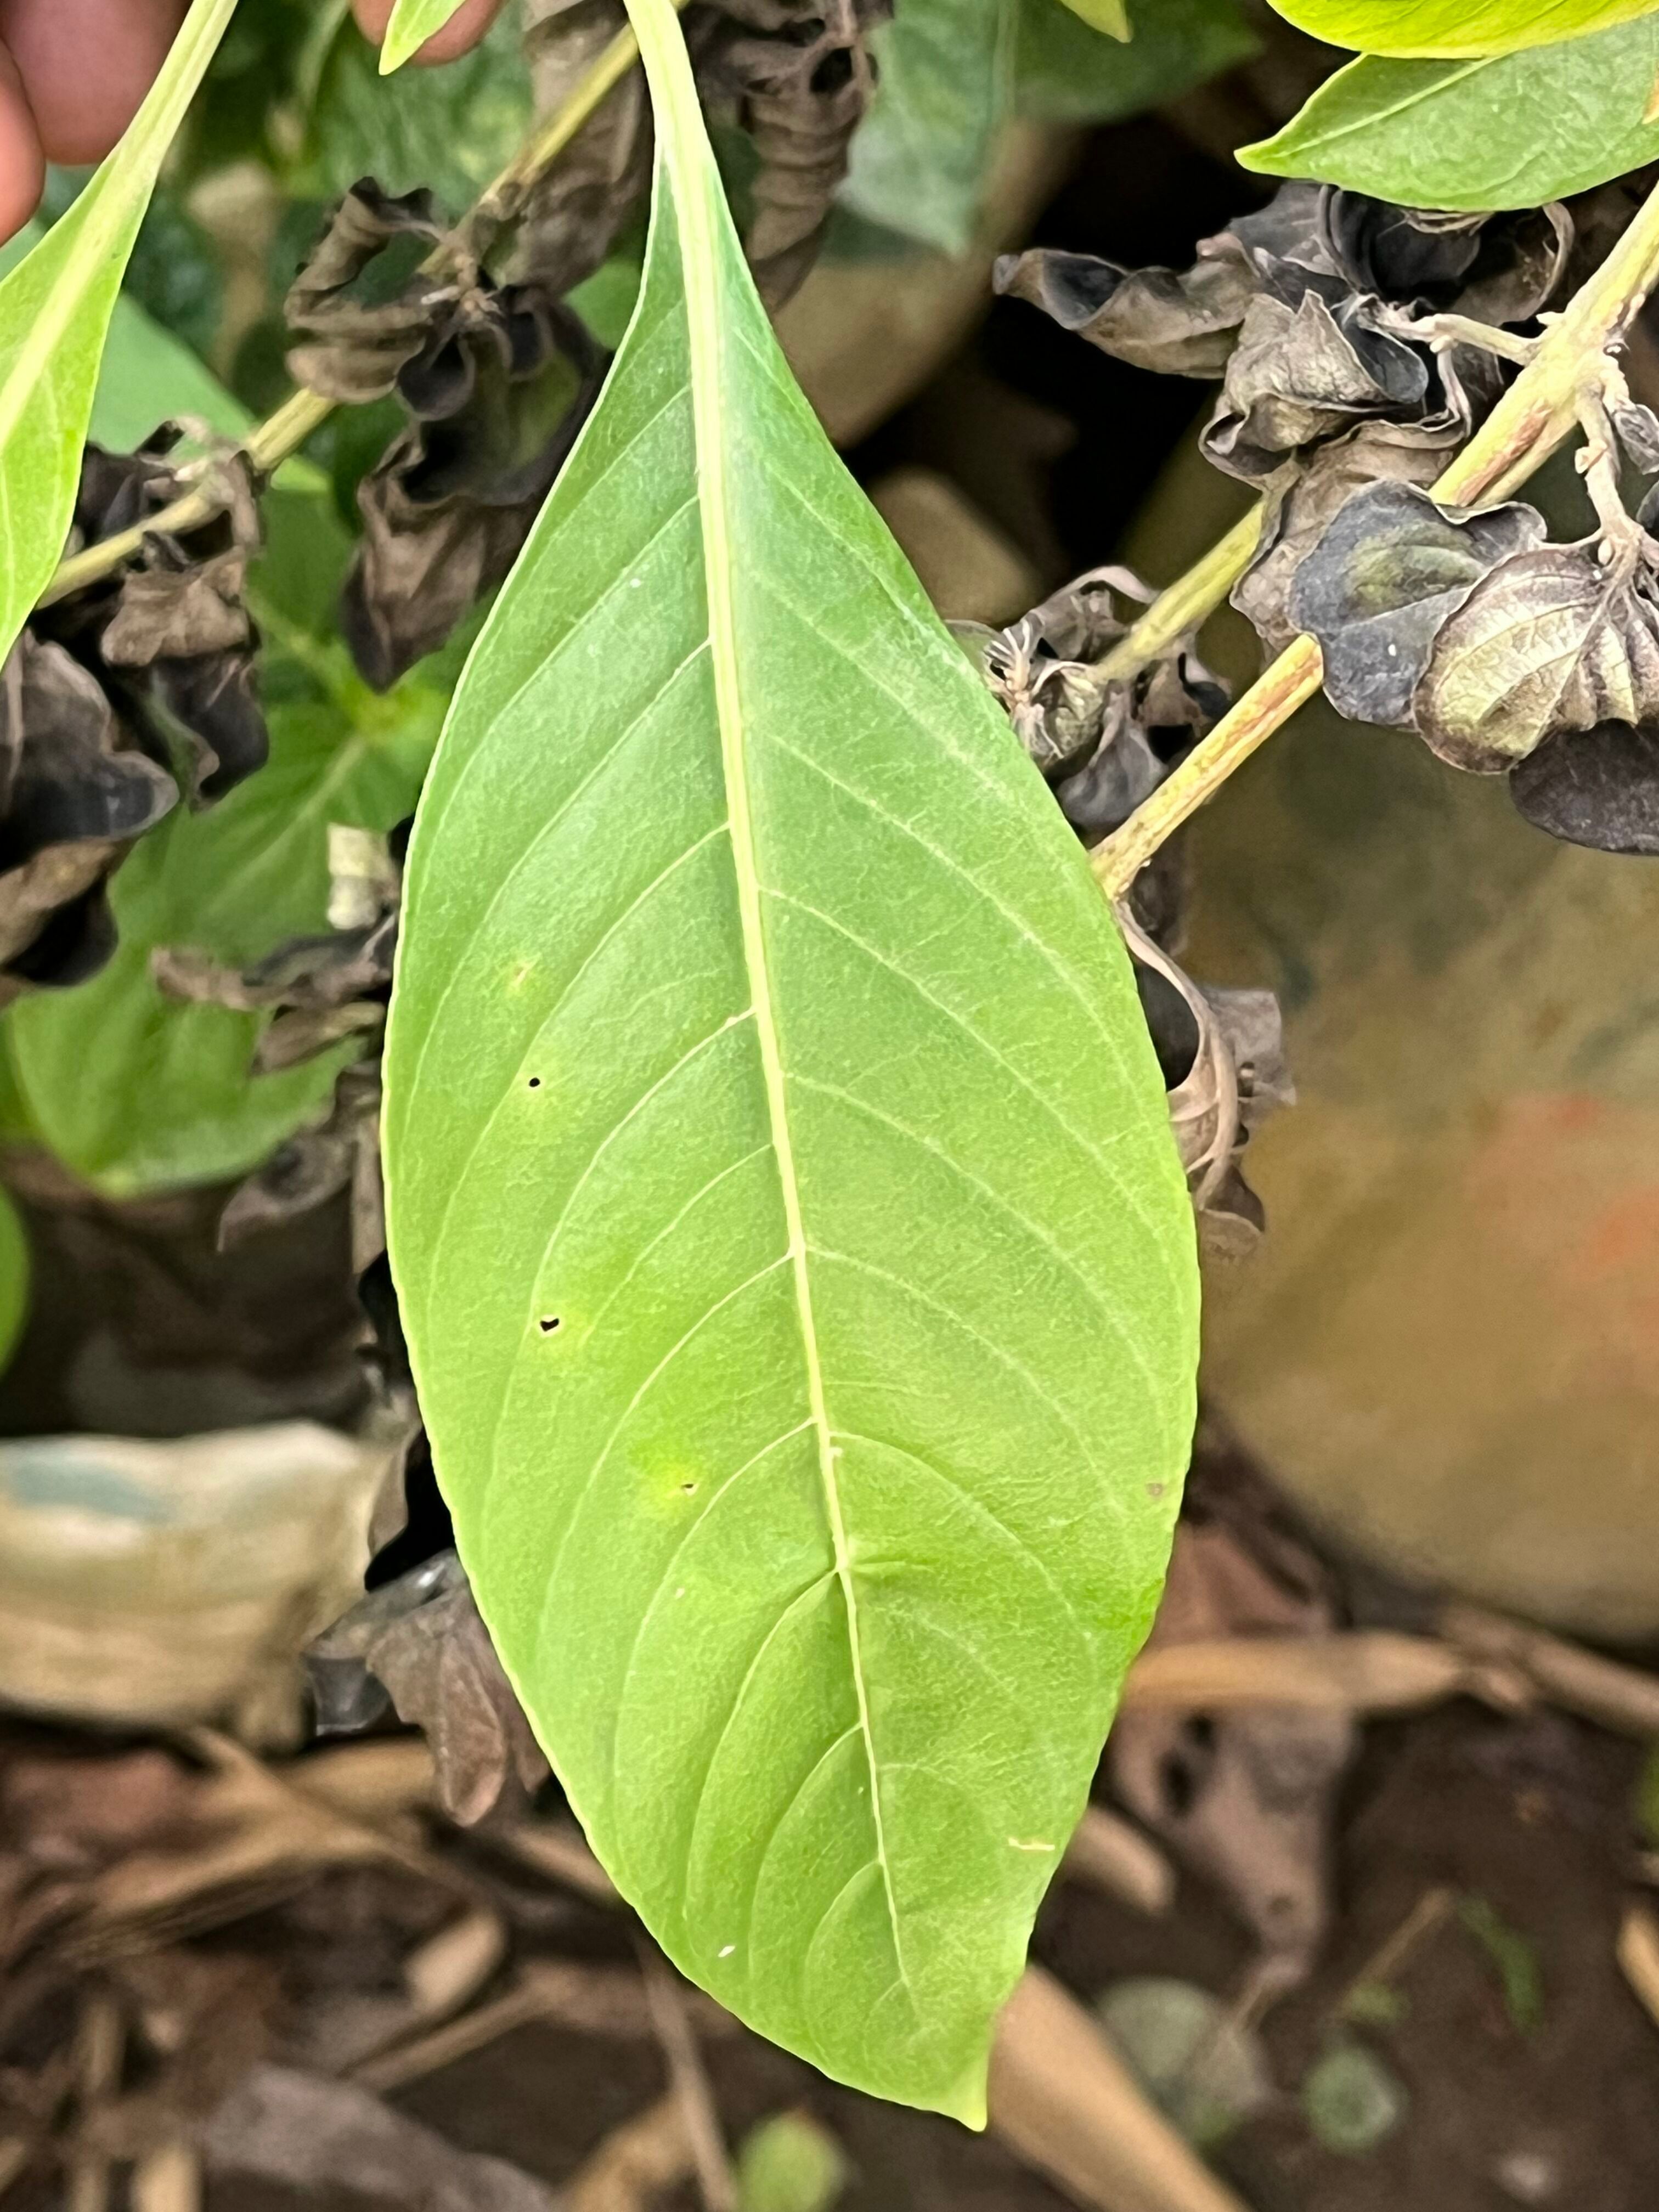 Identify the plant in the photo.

vasaka
